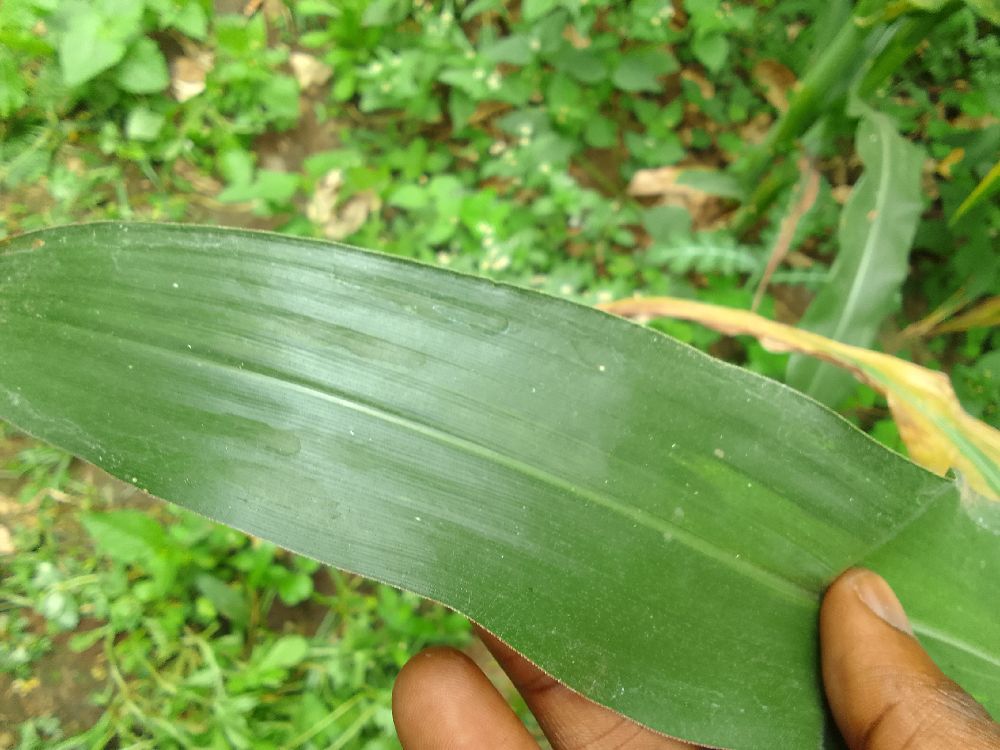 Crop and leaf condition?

maize, healthy
